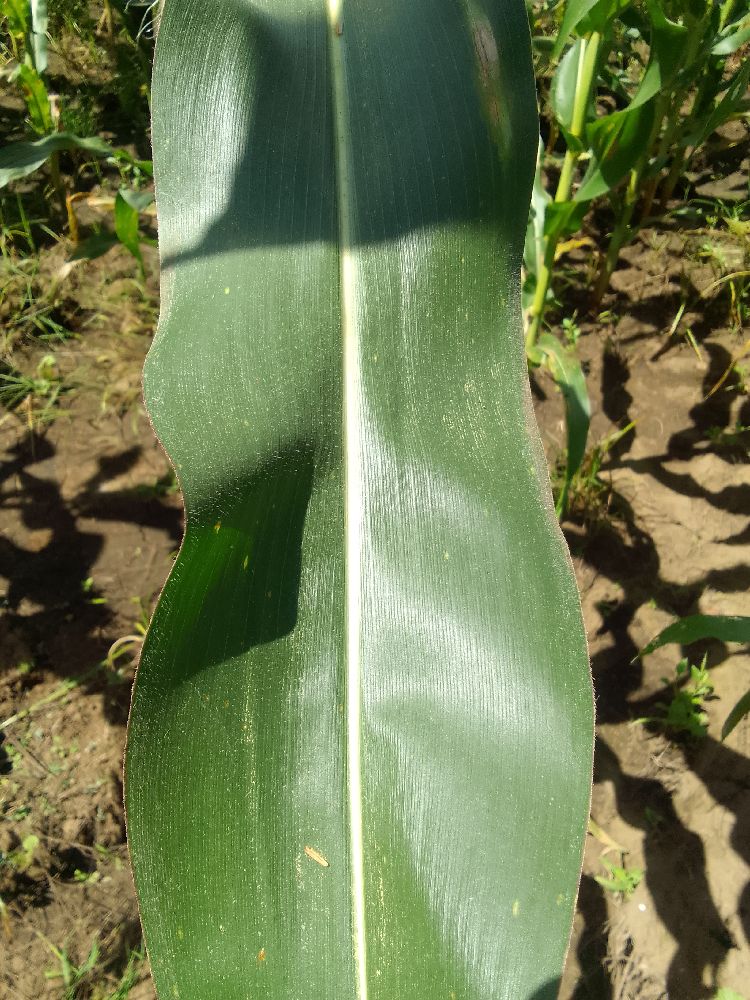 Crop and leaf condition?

maize, healthy
